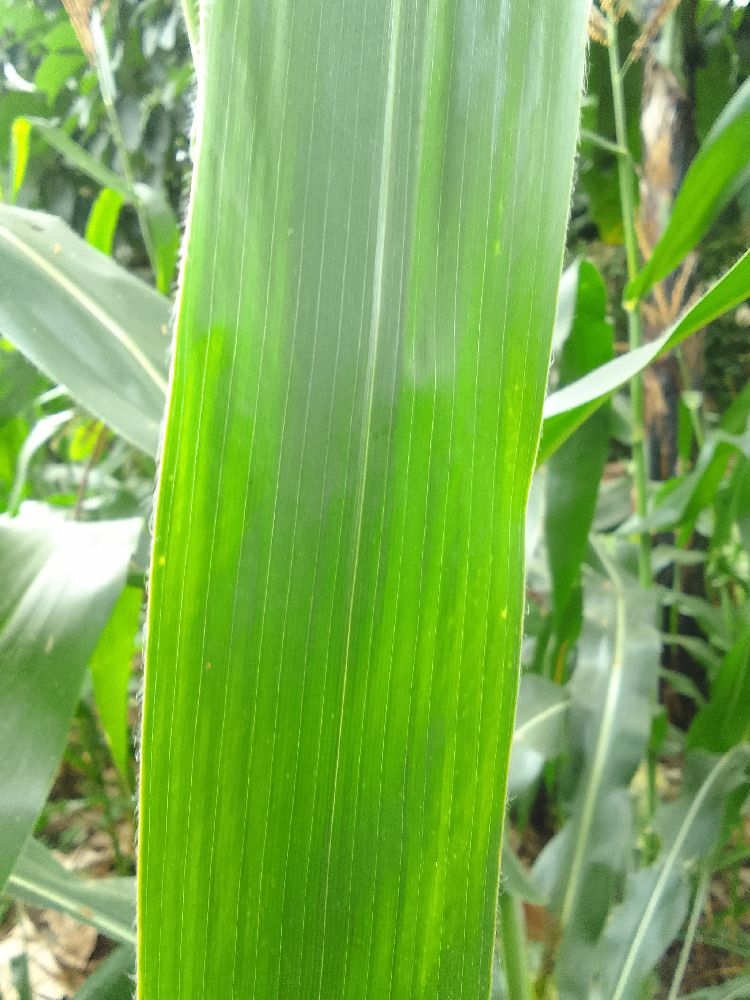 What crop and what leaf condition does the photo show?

maize, healthy
